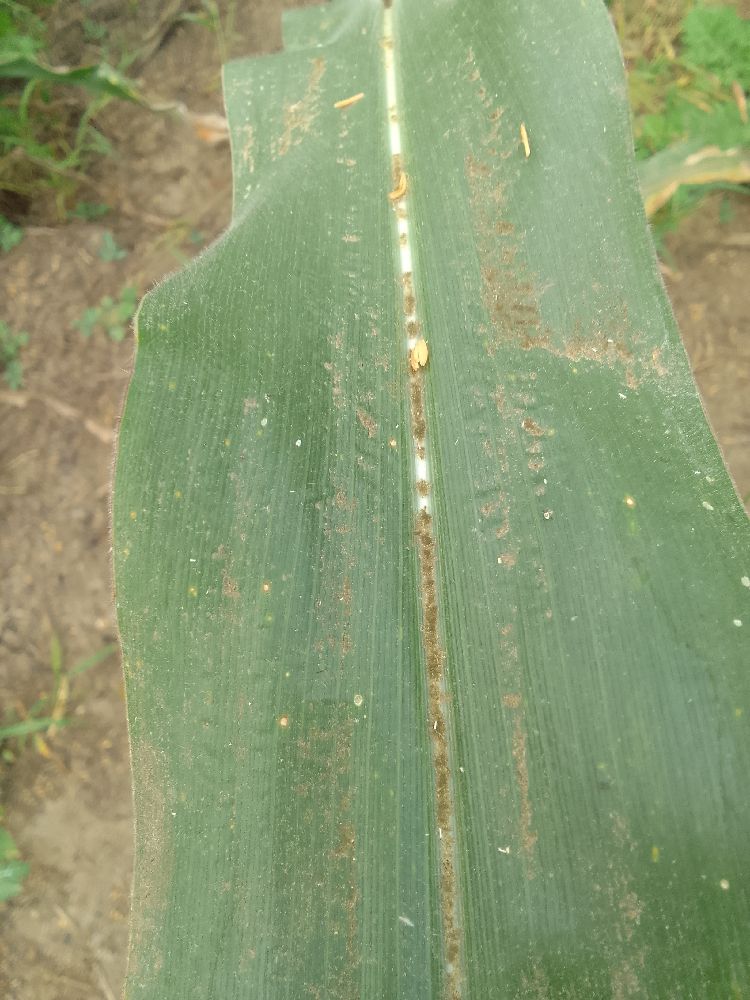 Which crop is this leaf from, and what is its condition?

maize, healthy
